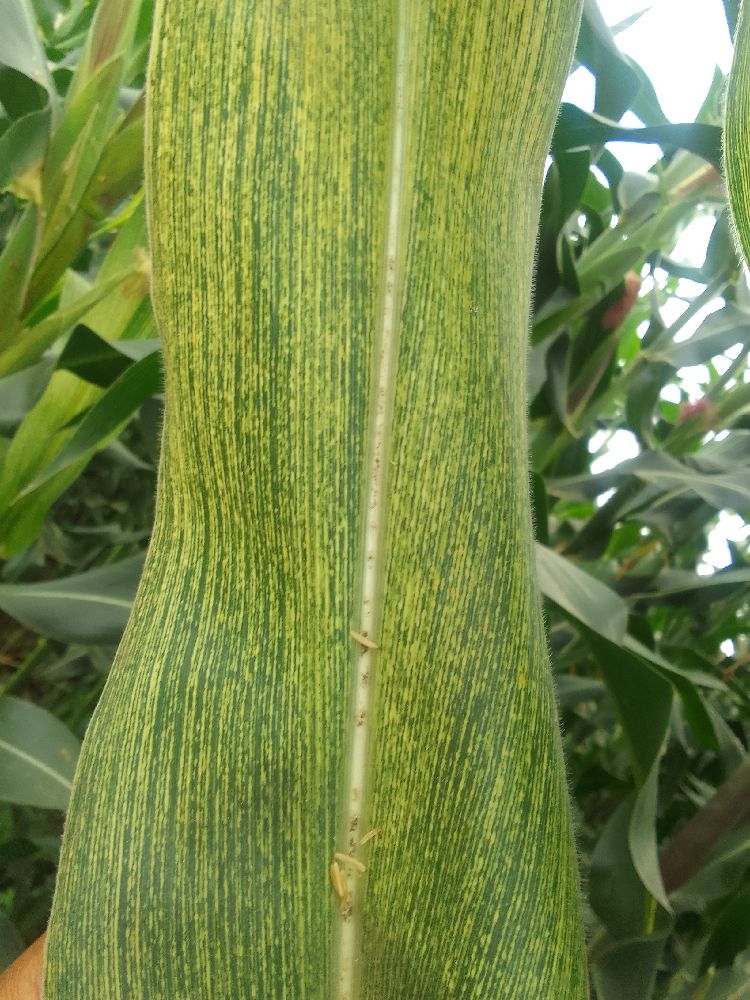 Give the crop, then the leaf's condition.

maize, maize streak virus
